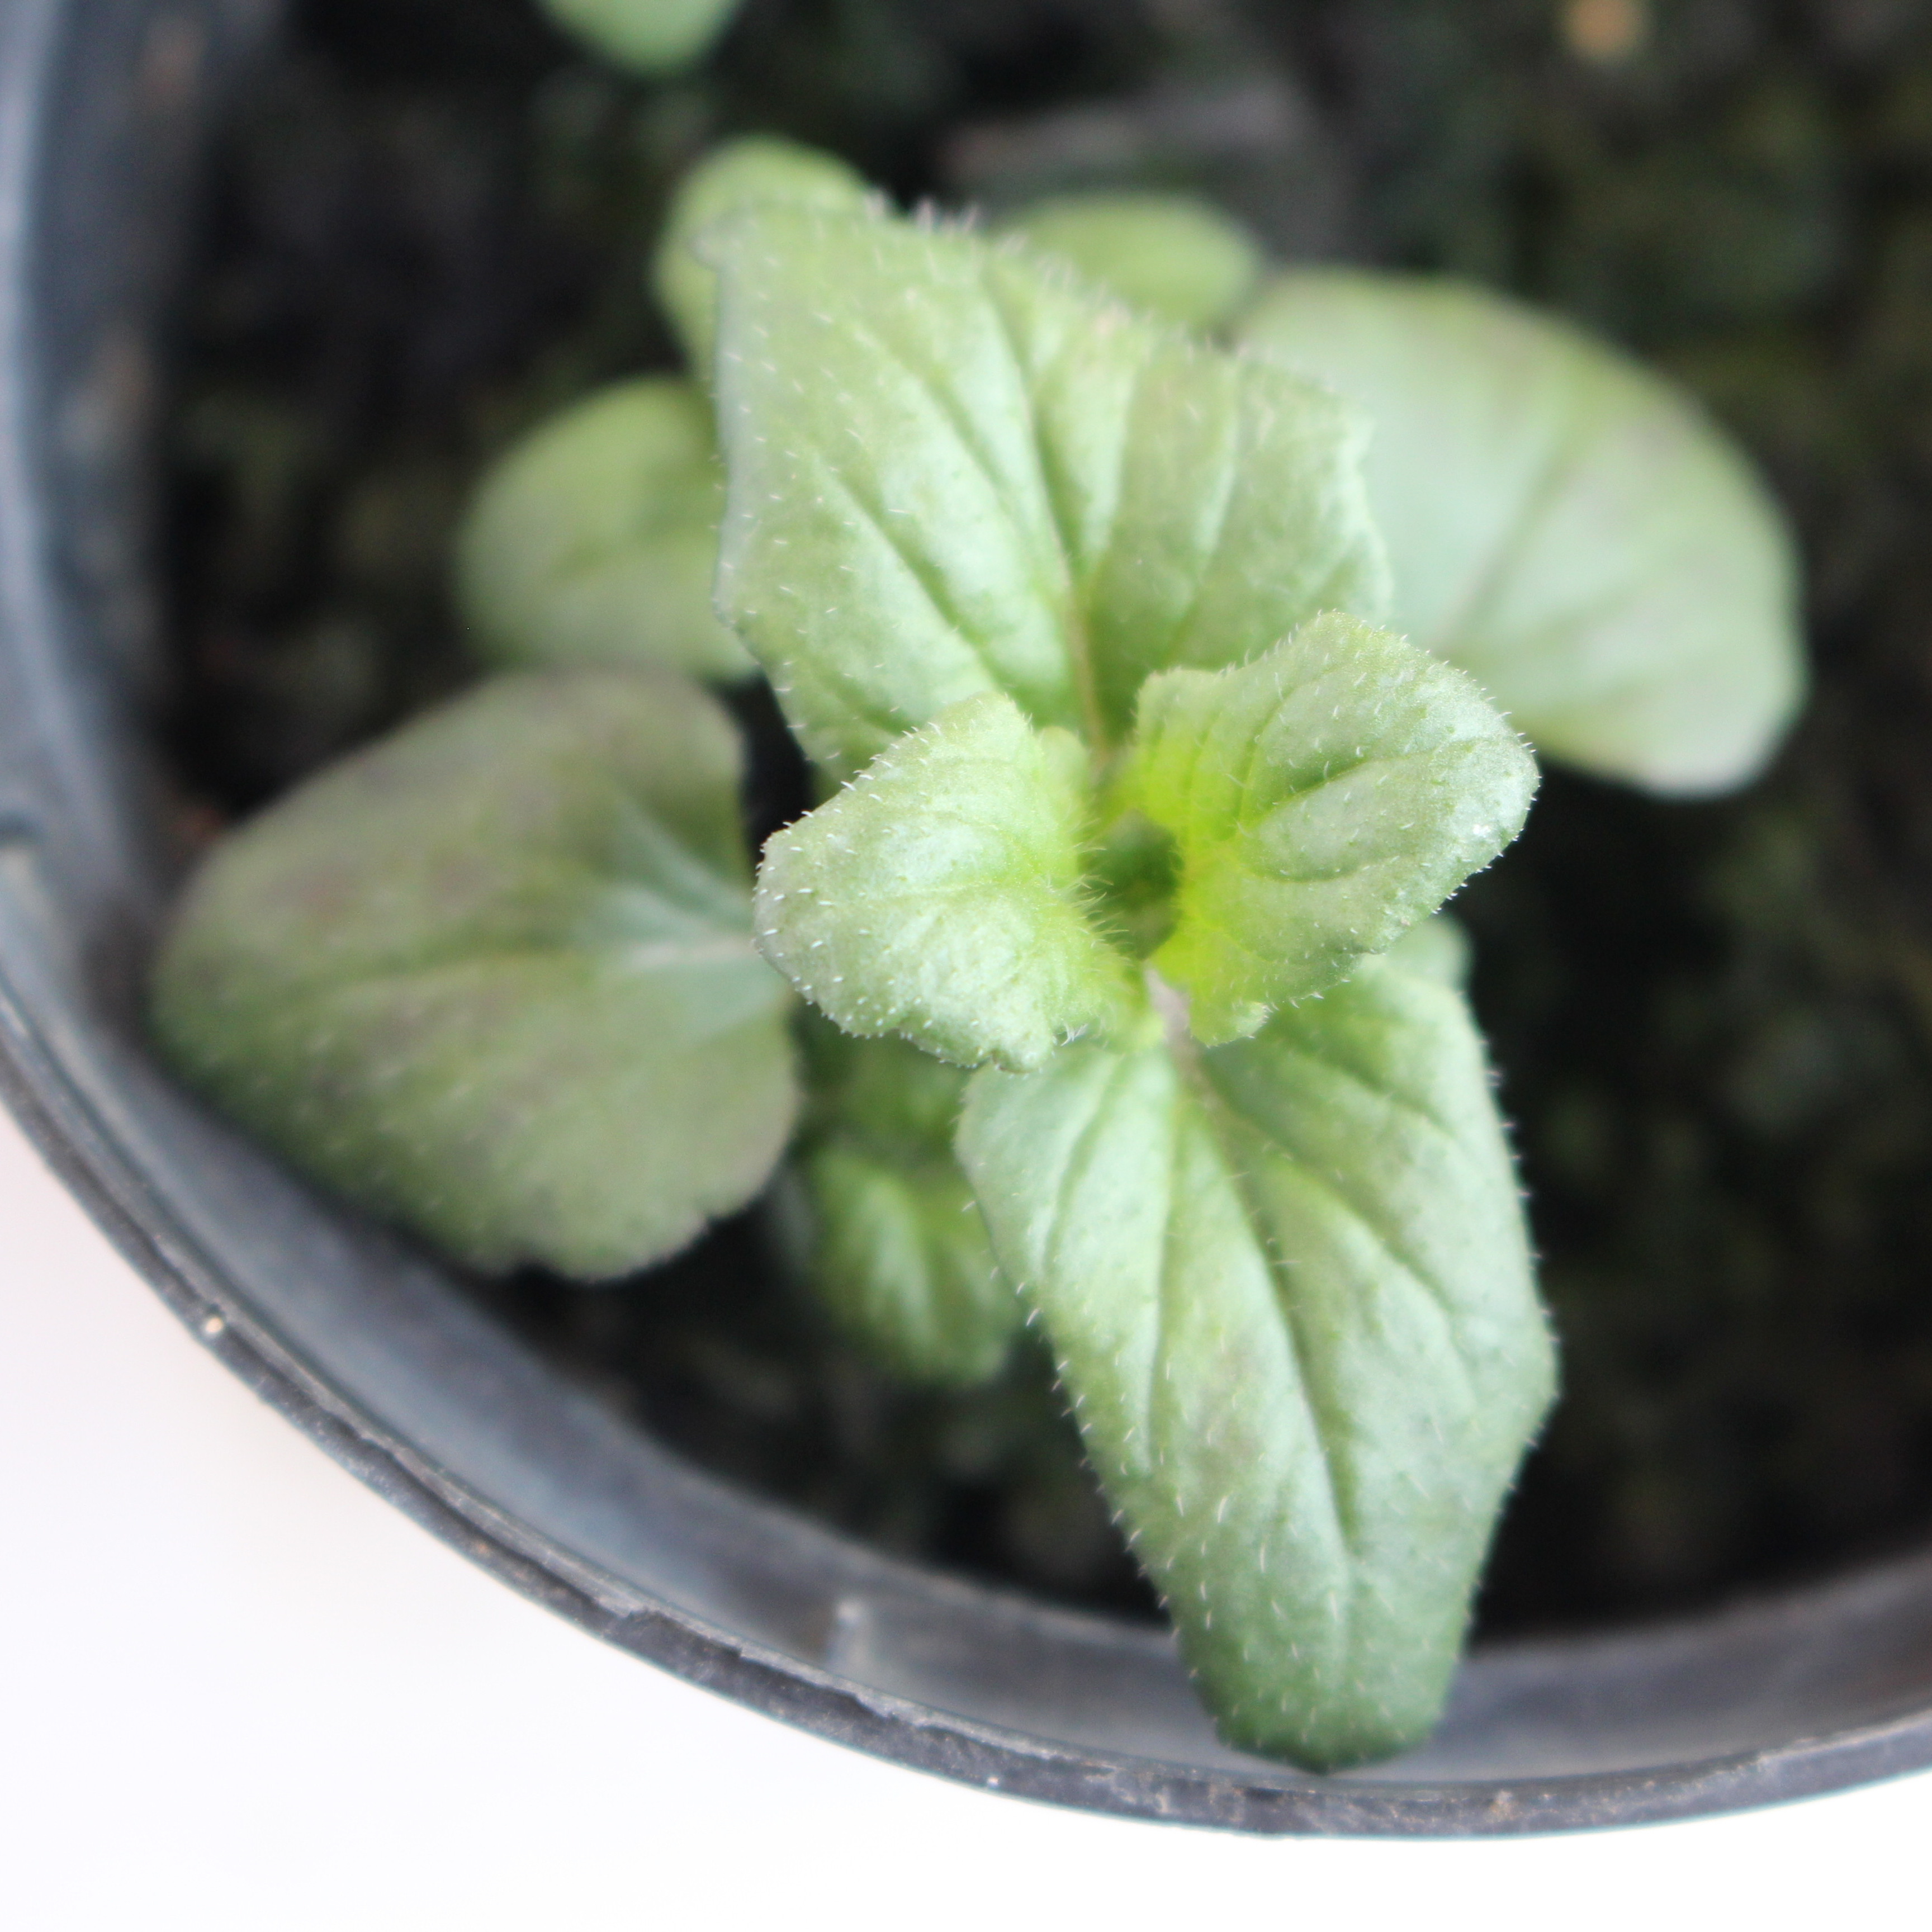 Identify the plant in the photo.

Veronica persica
